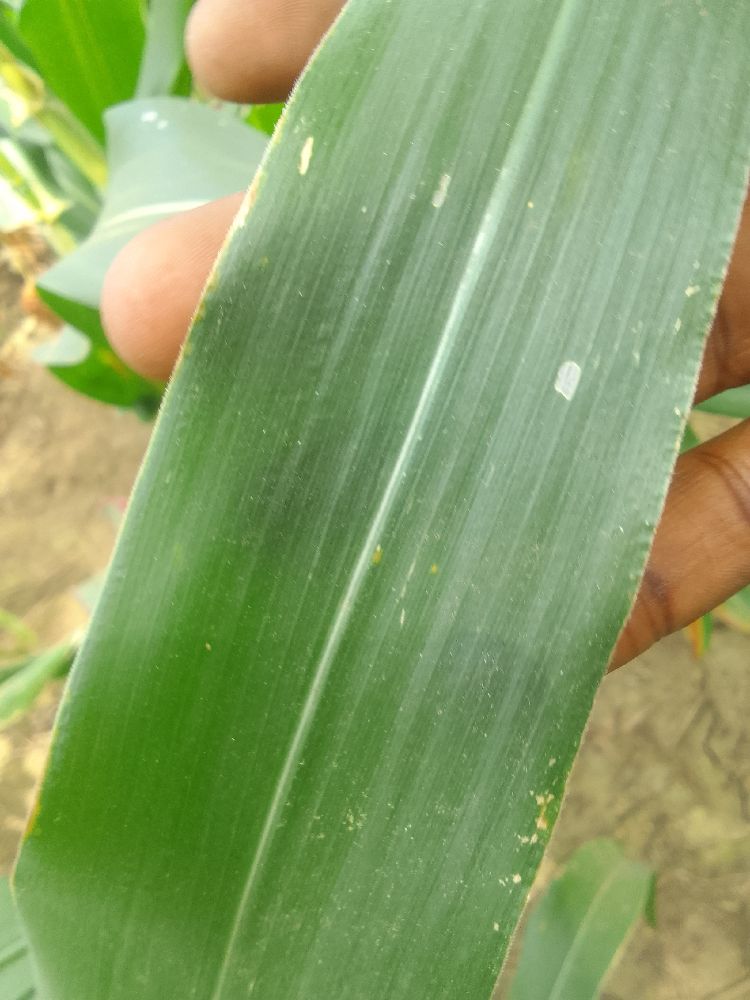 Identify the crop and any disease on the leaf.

maize, healthy
